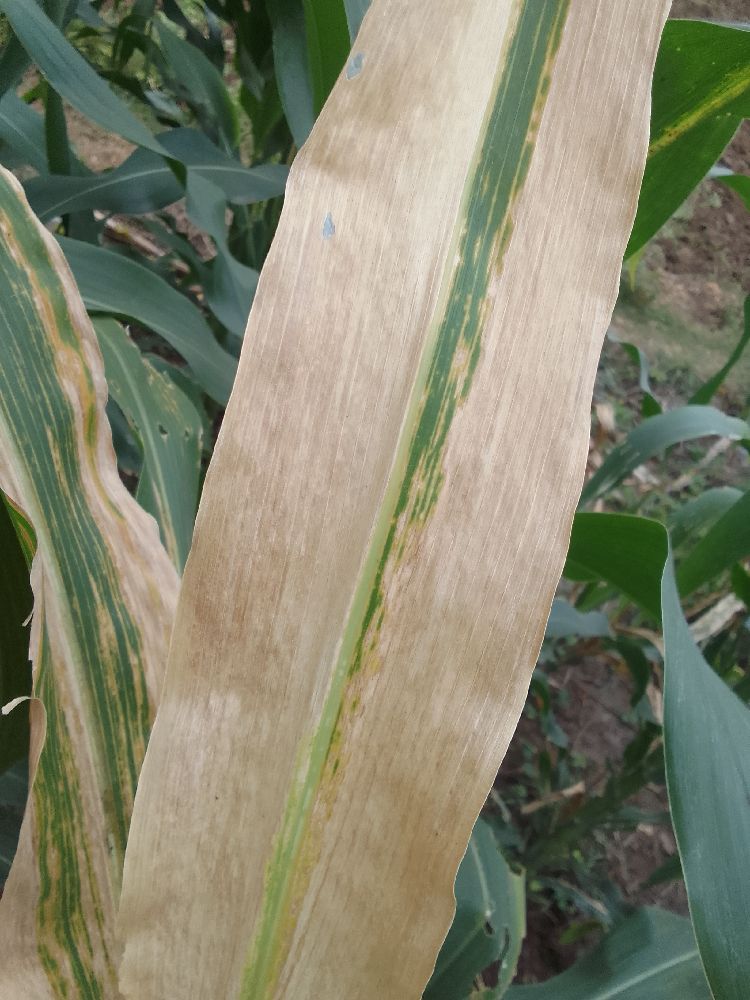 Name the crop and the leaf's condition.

maize, maize lethal necrosis
